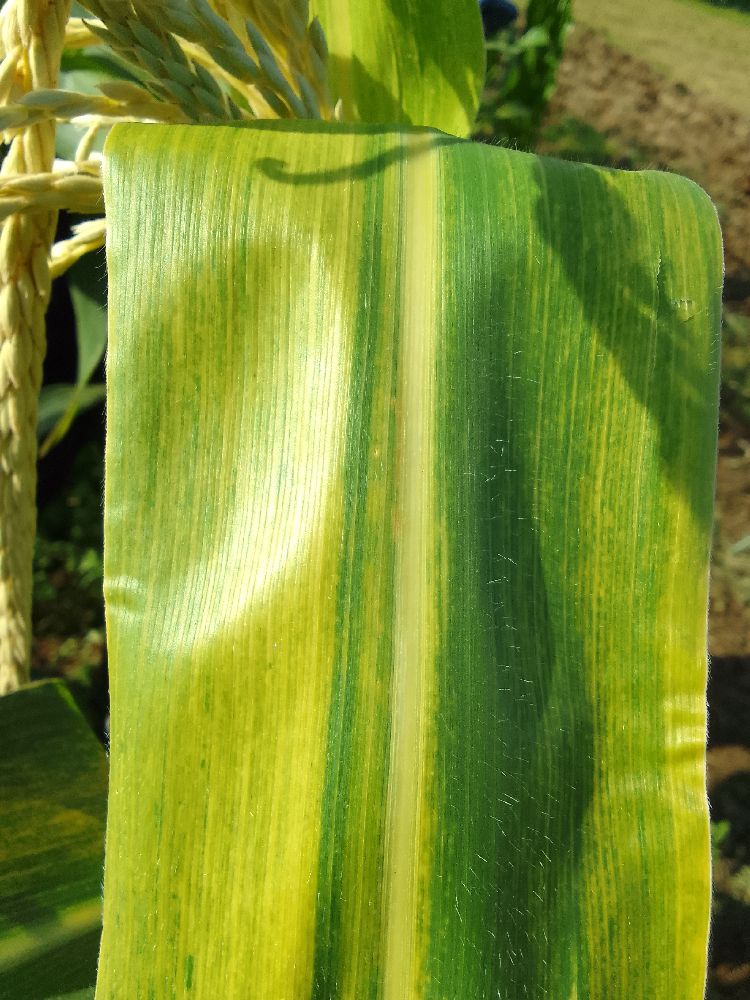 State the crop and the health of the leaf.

maize, maize lethal necrosis
